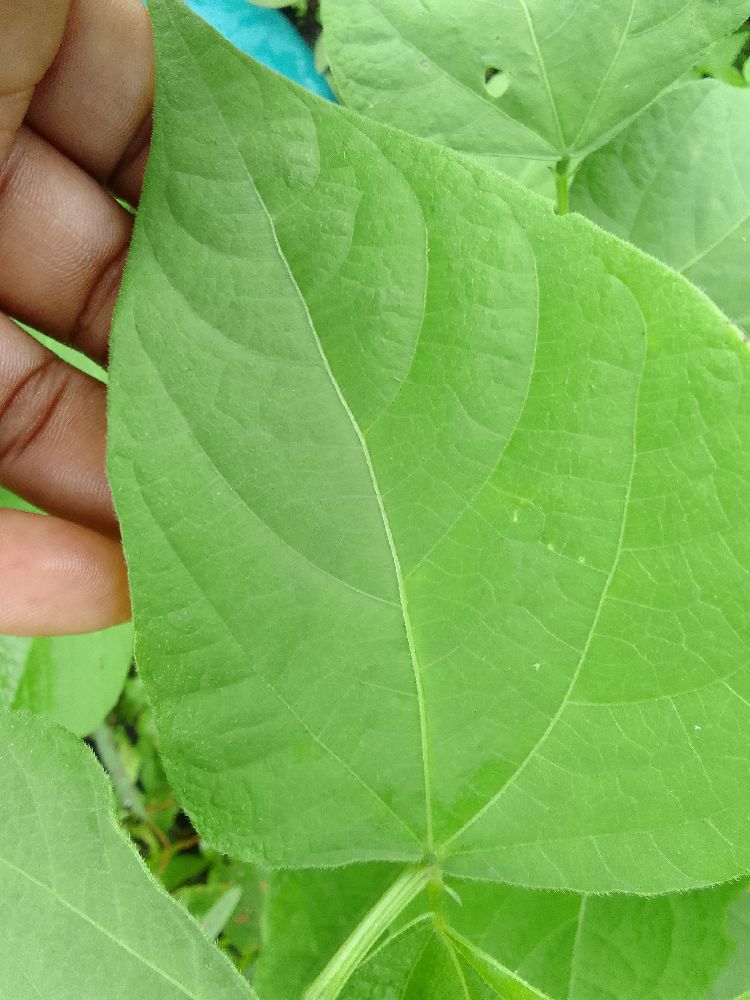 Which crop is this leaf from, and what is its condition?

common bean, healthy
